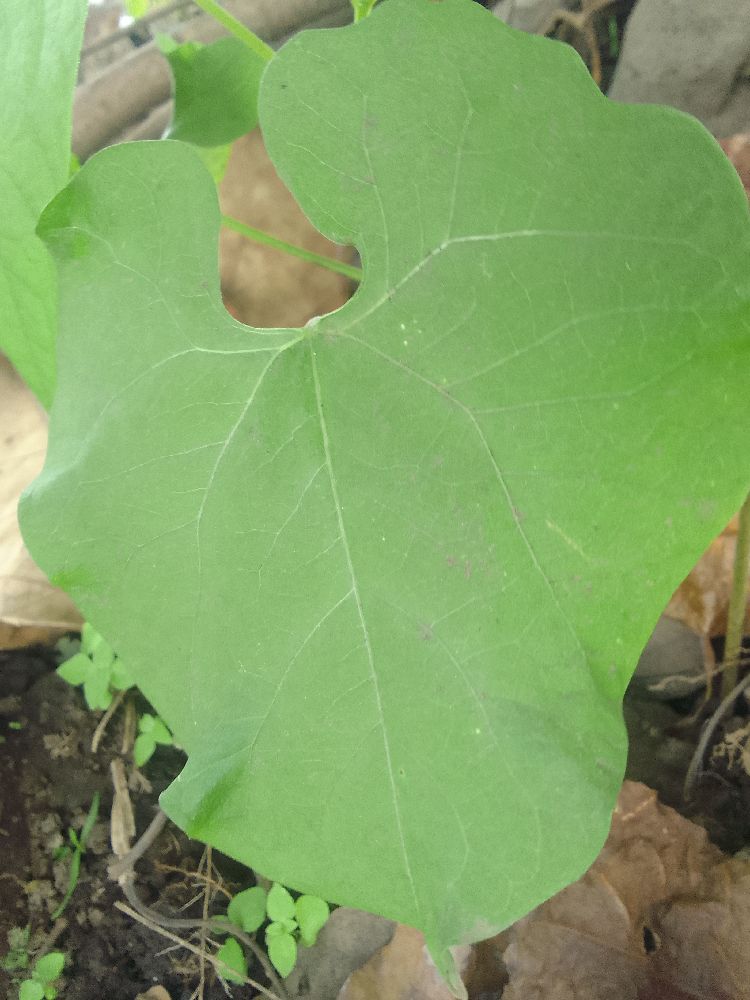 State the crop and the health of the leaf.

common bean, healthy
